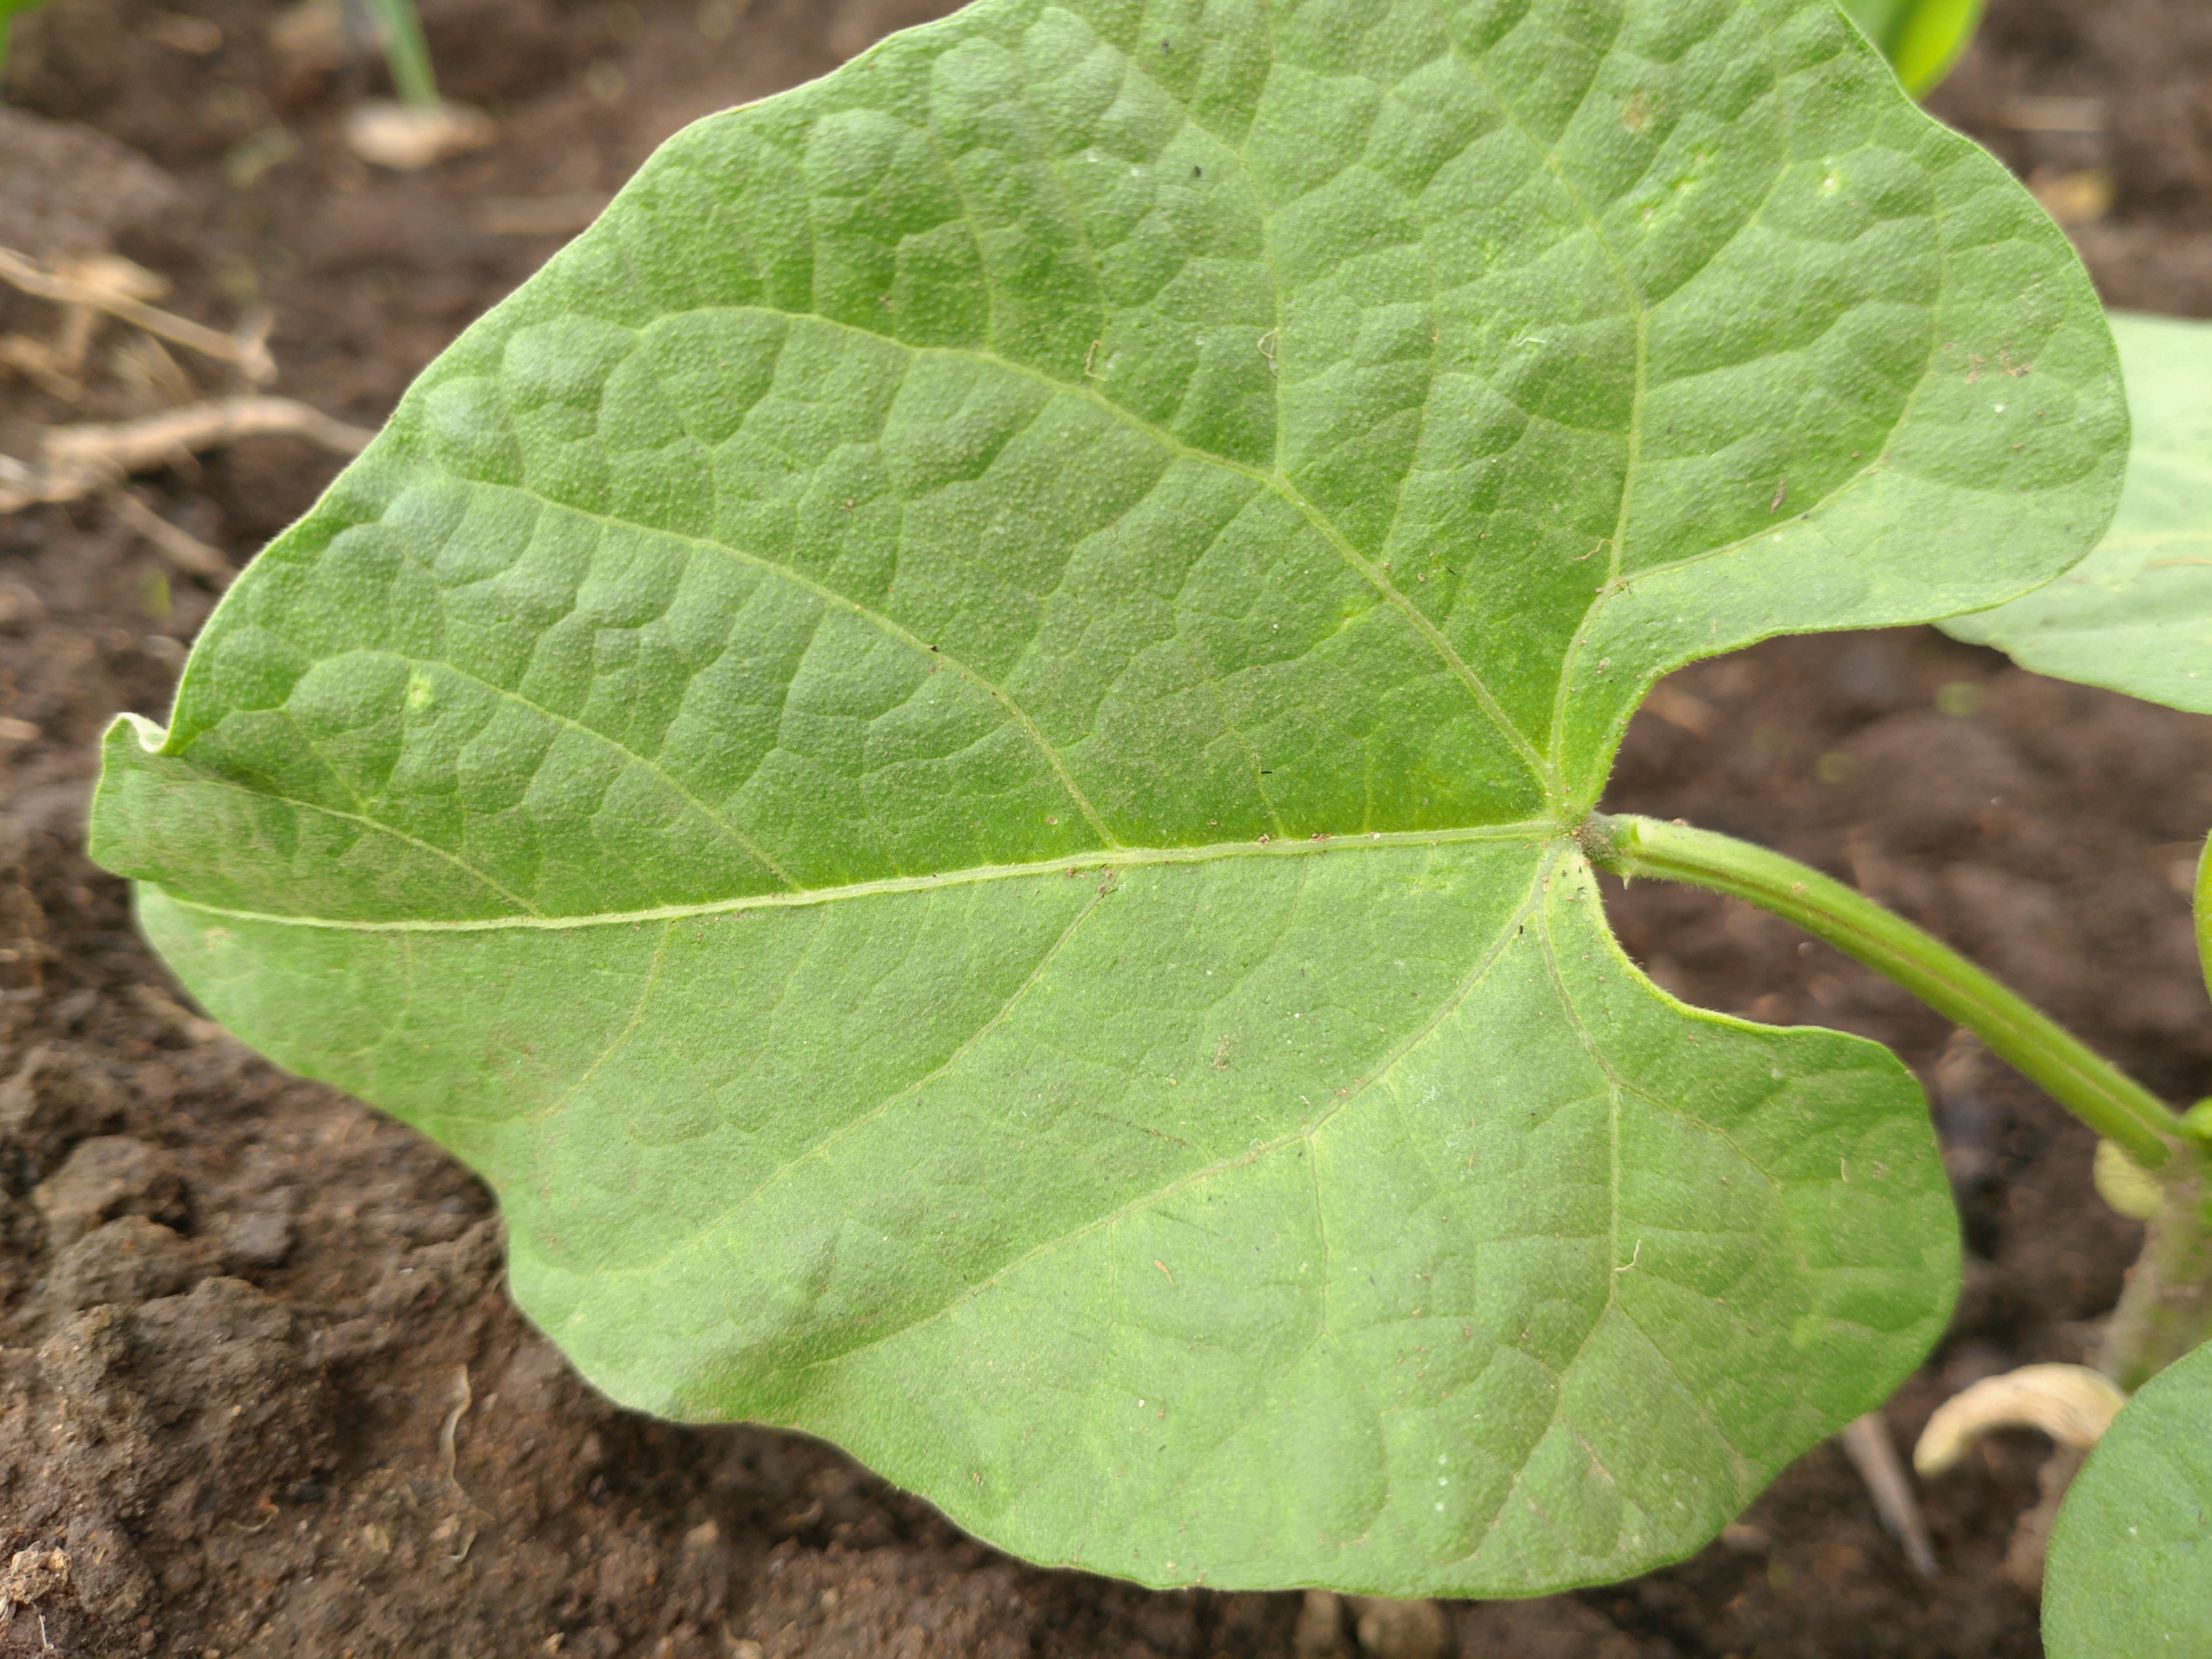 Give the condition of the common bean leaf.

healthy
